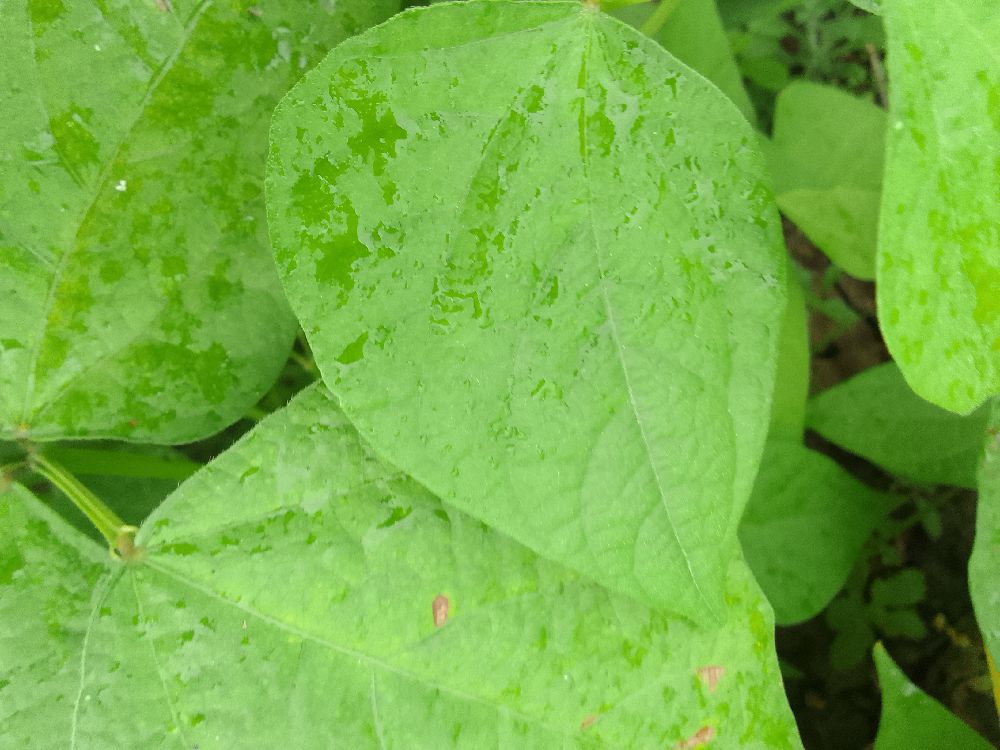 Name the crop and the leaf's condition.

common bean, healthy
